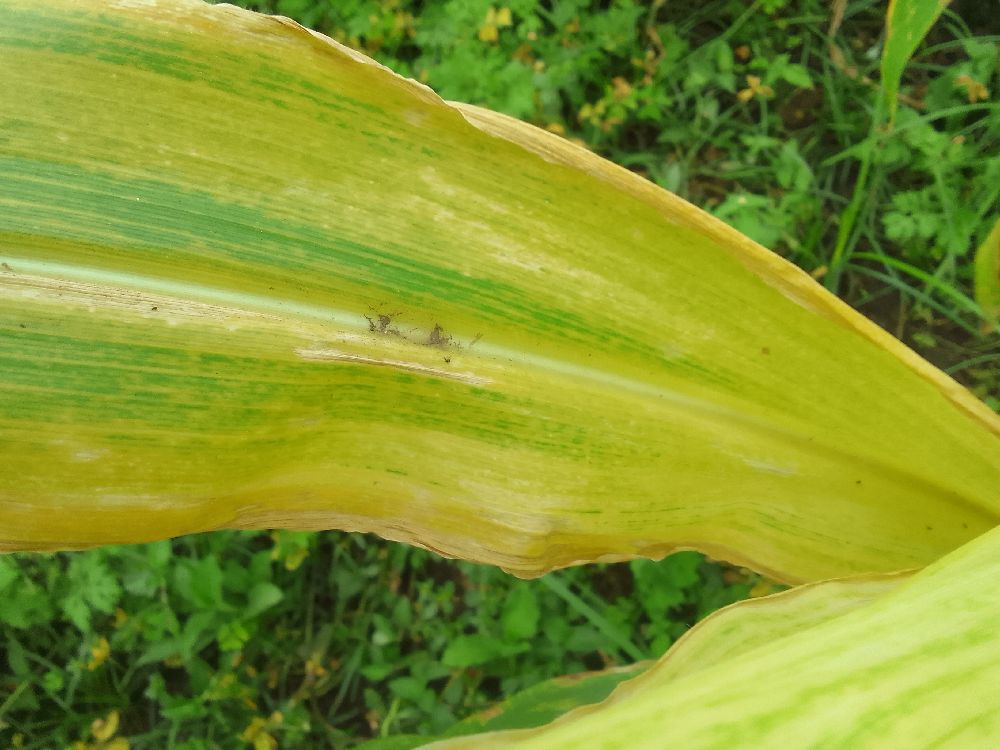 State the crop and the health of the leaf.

maize, maize lethal necrosis
